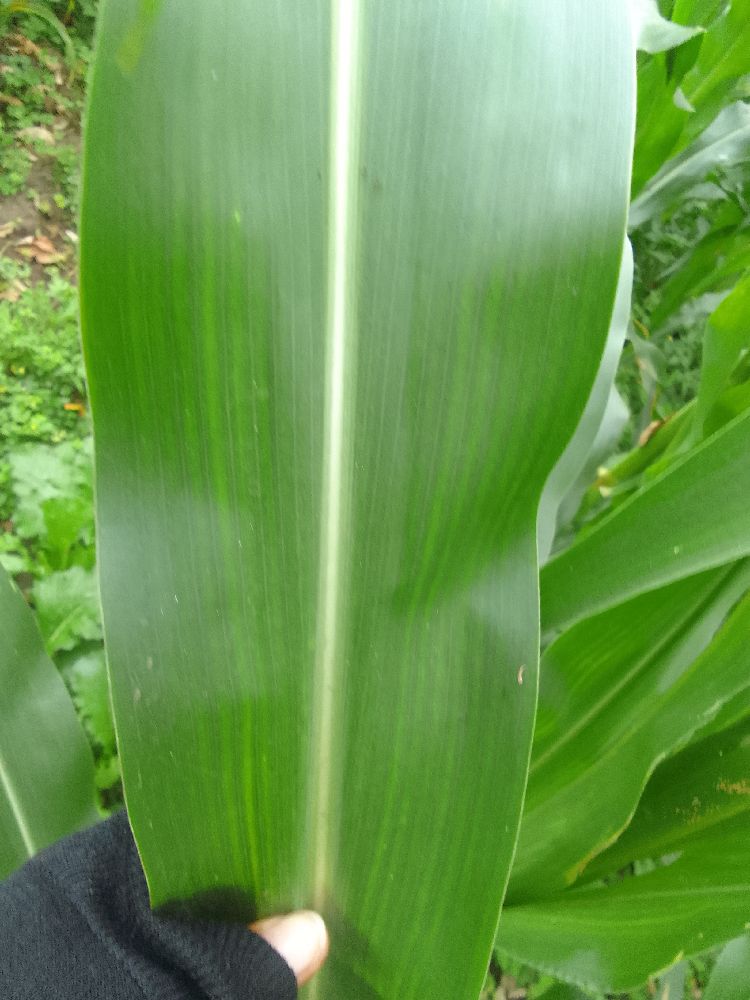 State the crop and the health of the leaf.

maize, healthy
